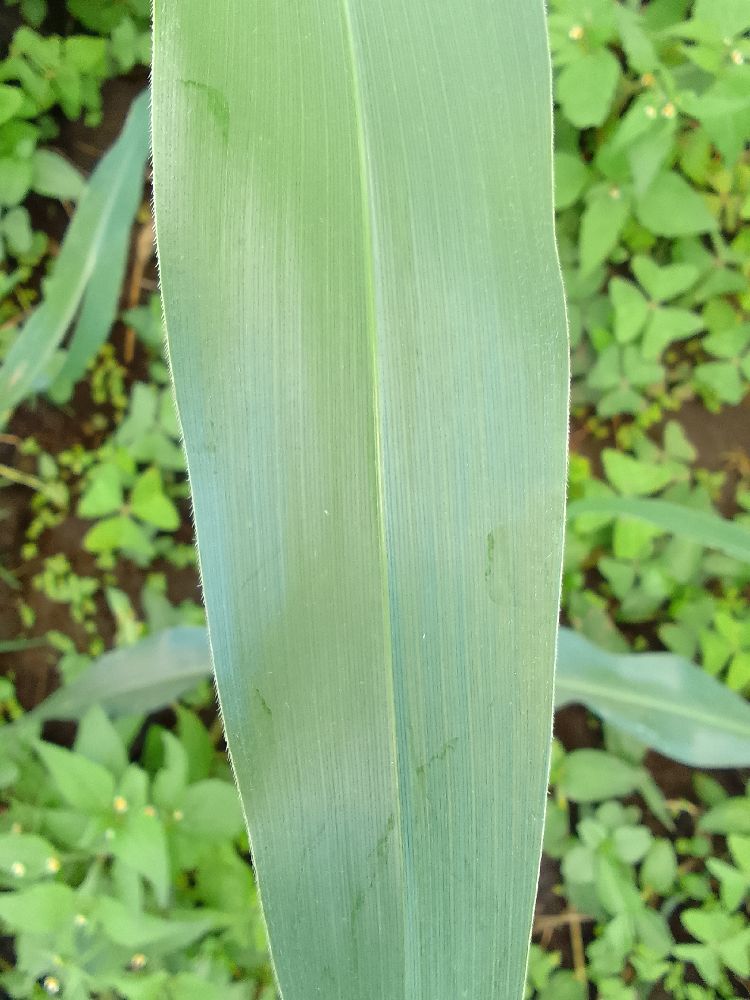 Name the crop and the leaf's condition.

maize, healthy
